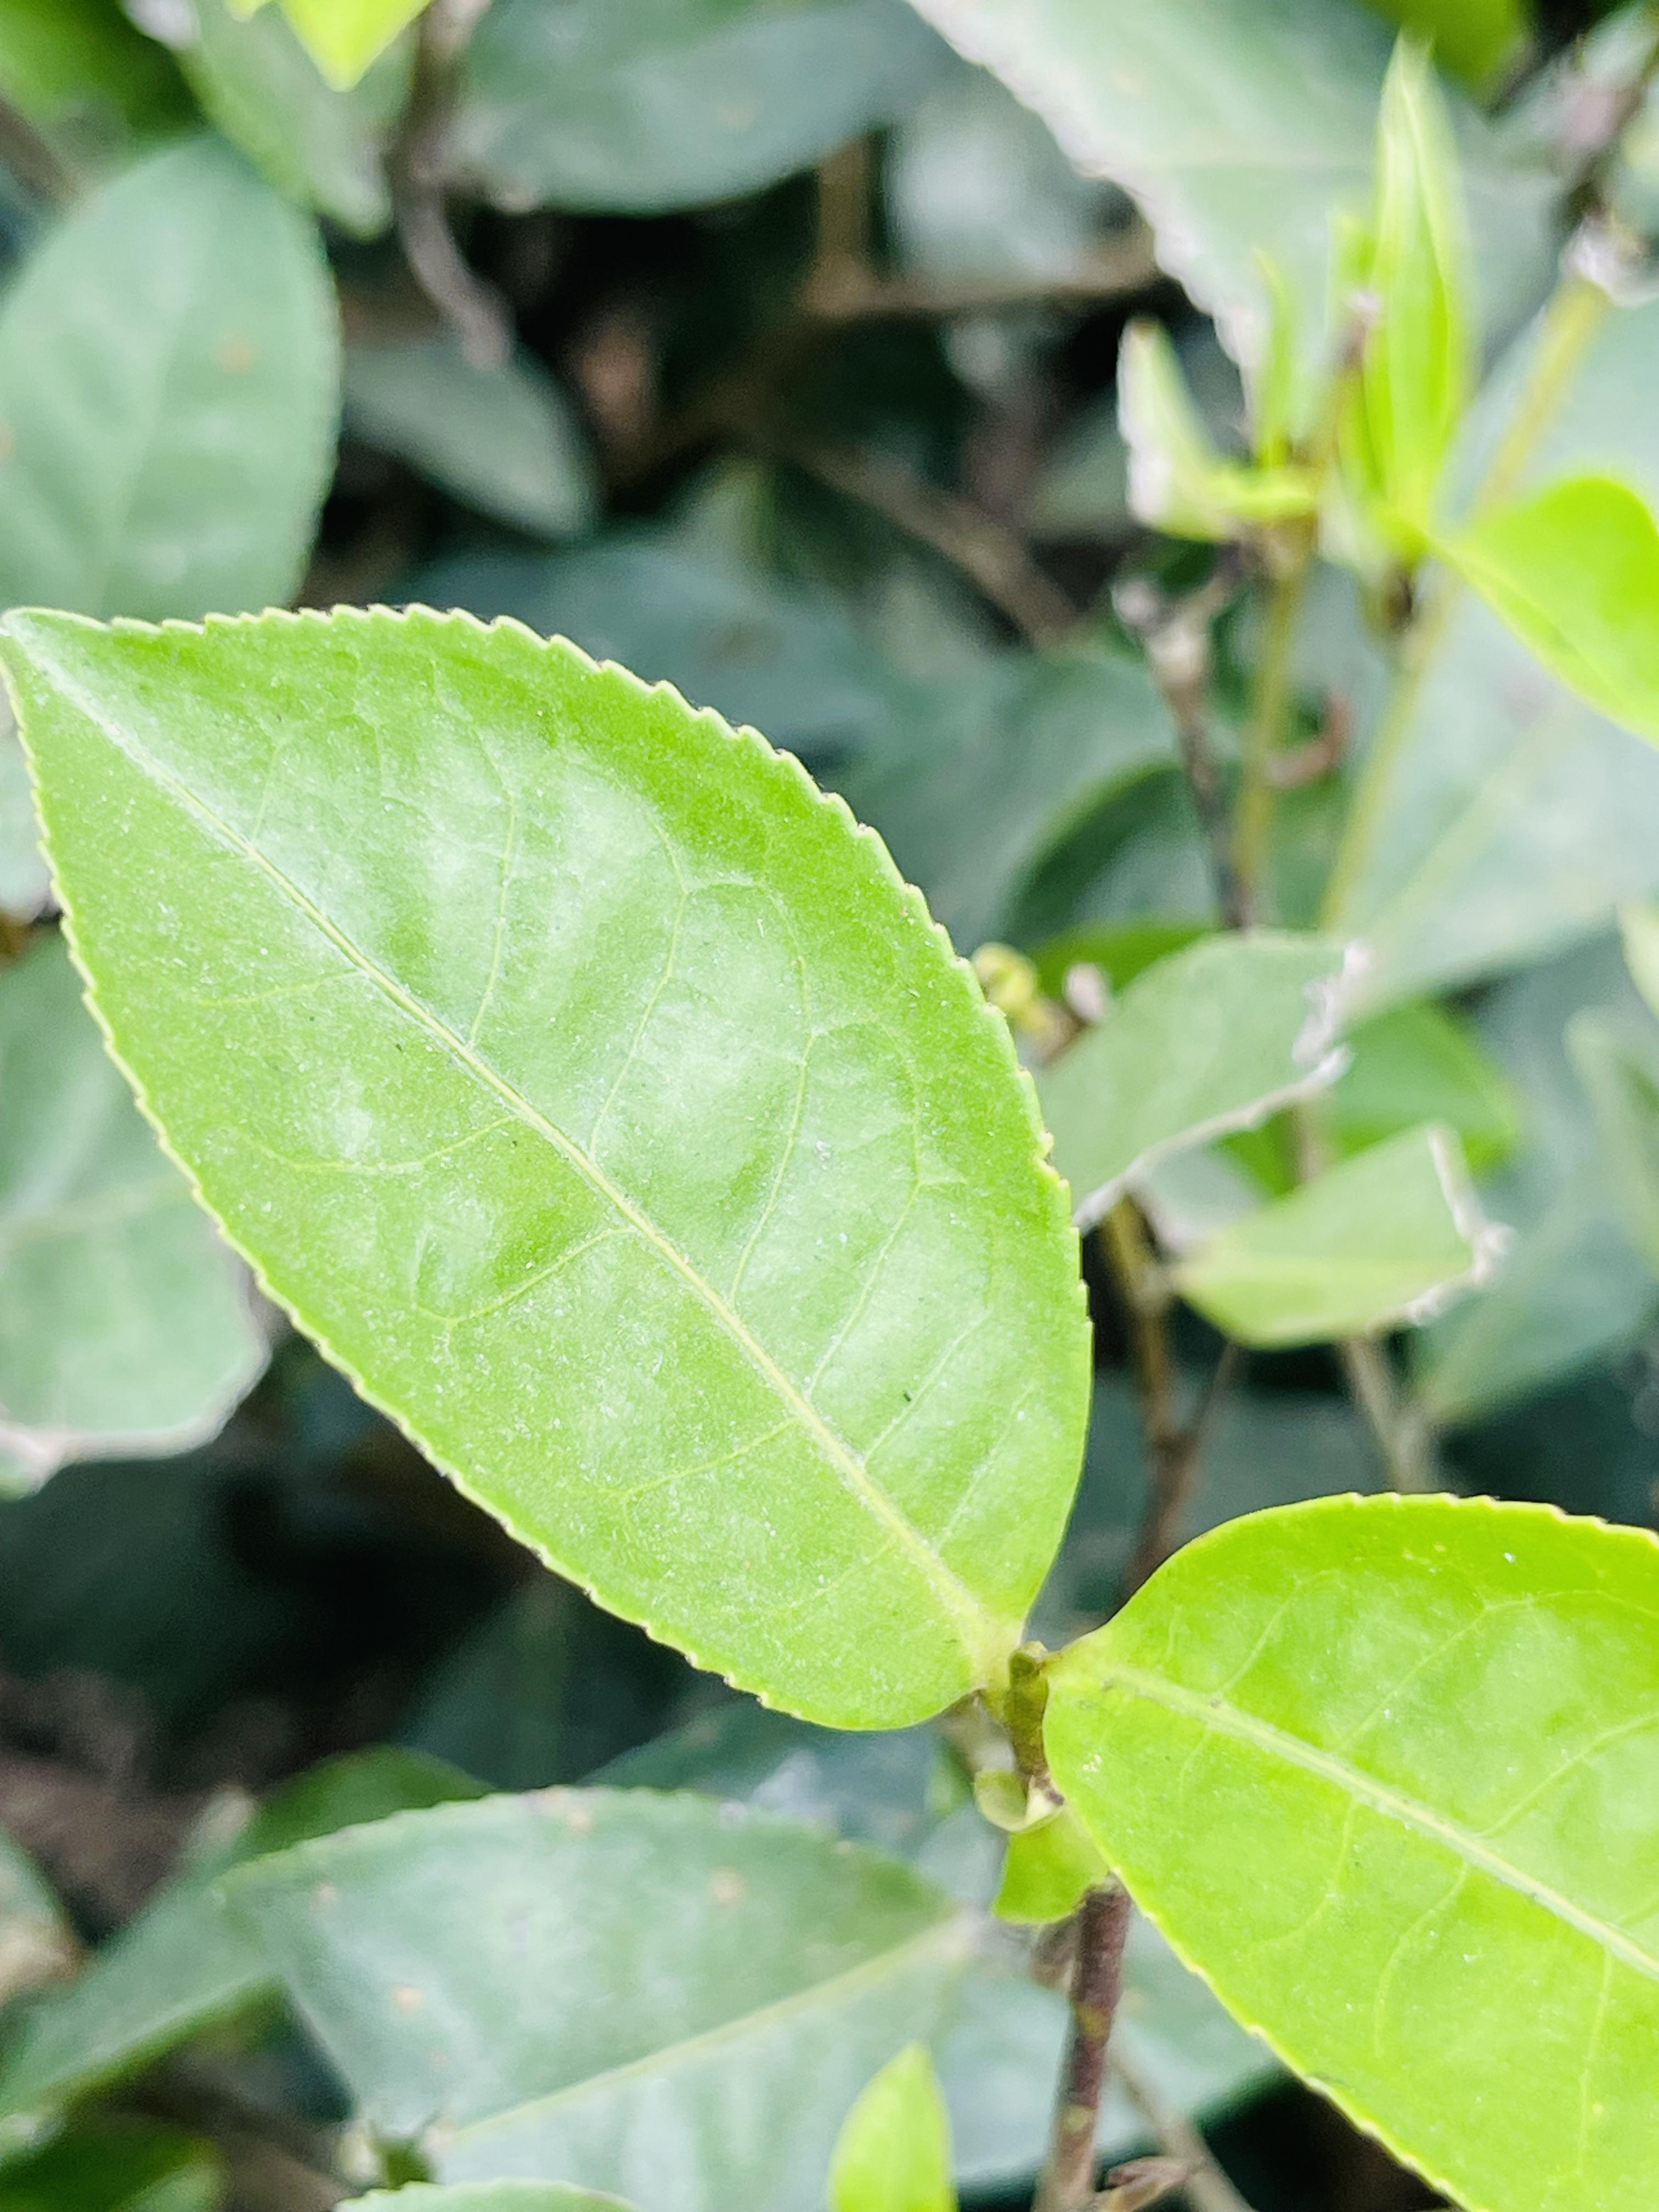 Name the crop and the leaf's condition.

tea, healthy leaf
